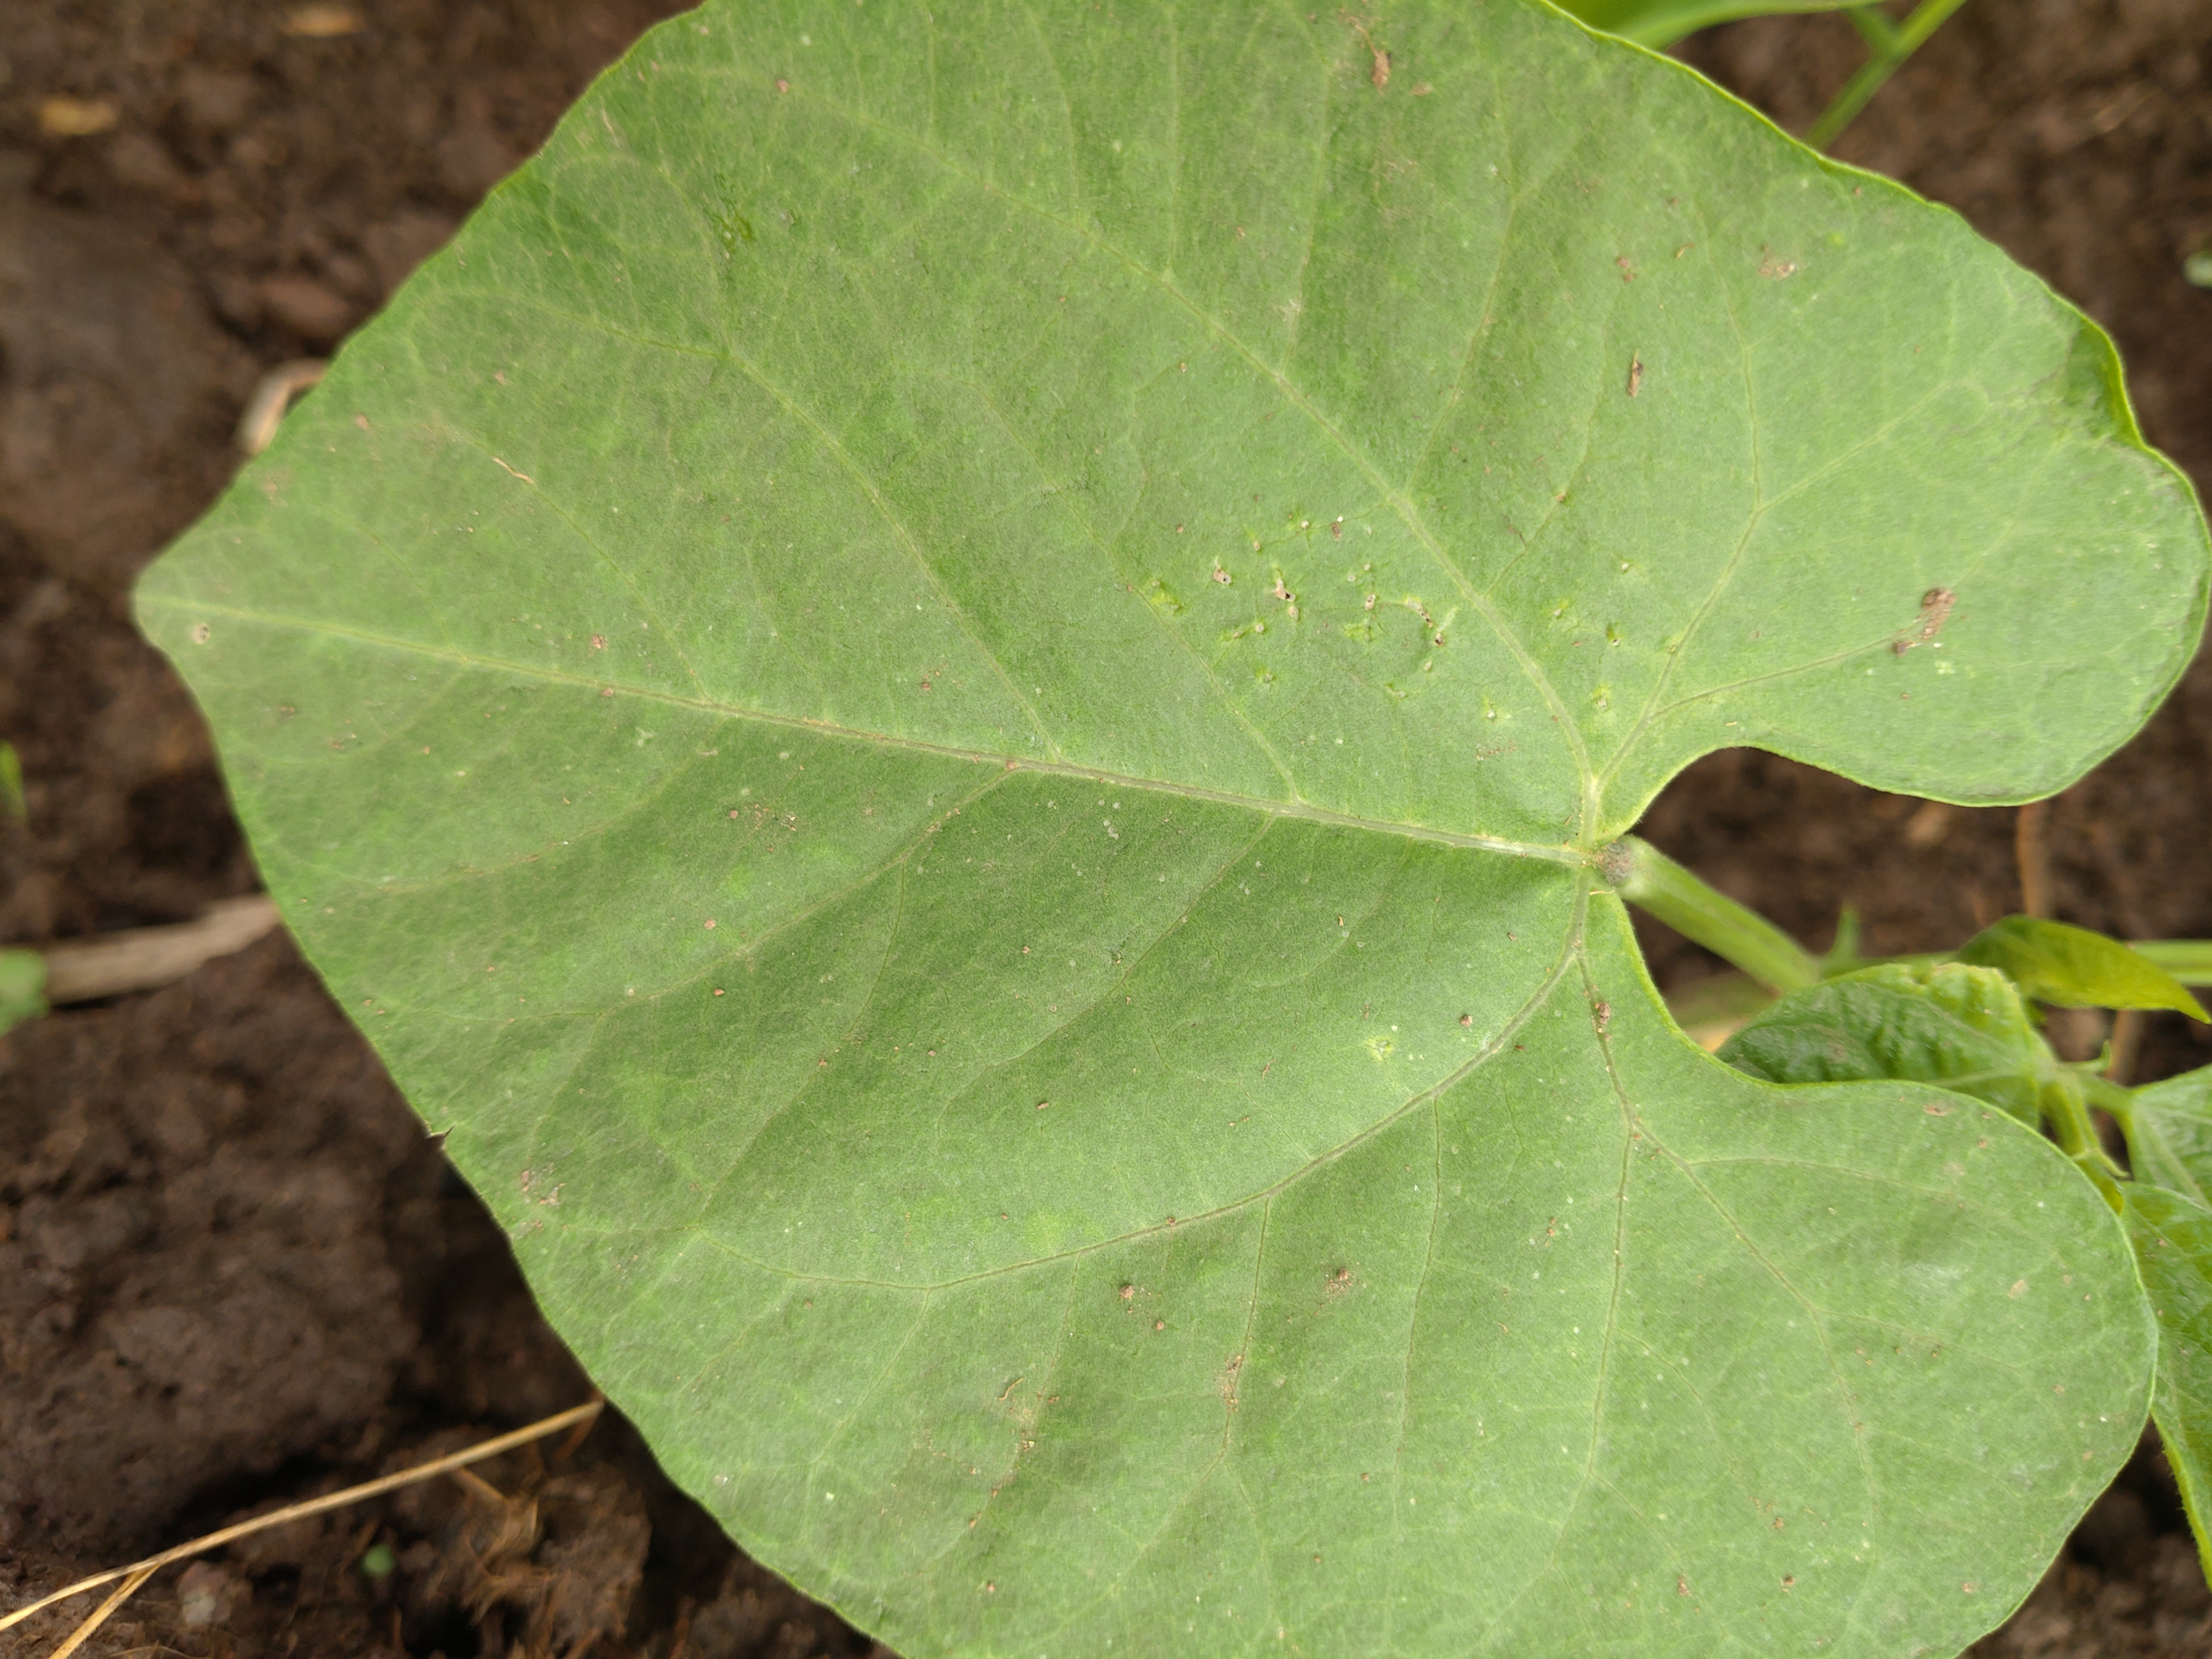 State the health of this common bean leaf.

healthy
